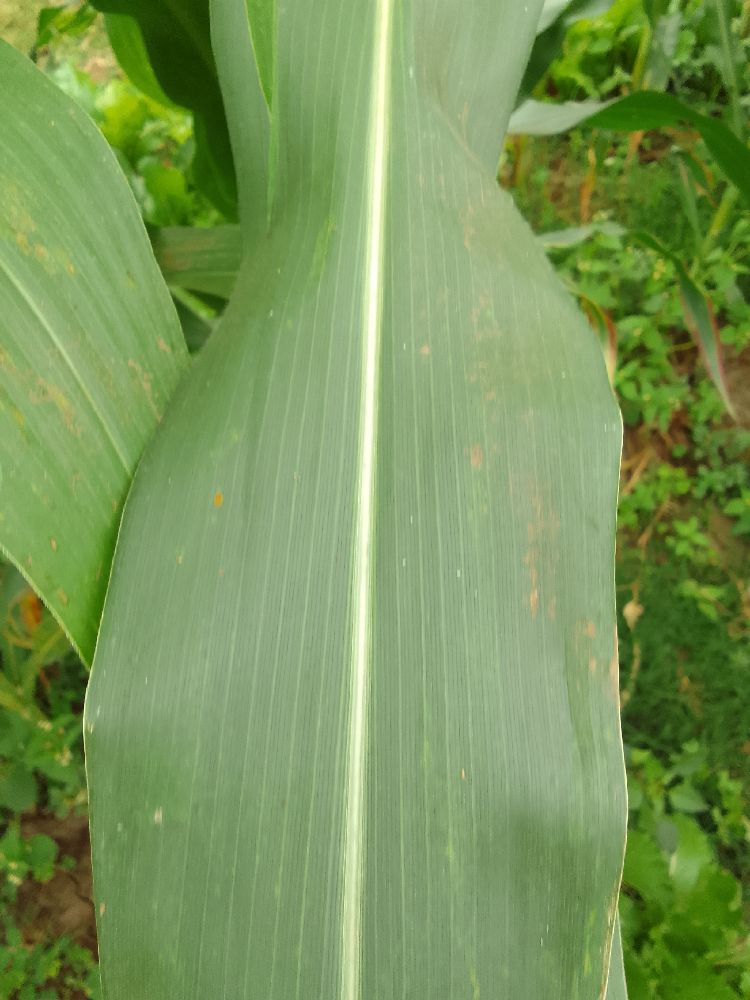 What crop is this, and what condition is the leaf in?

maize, healthy
